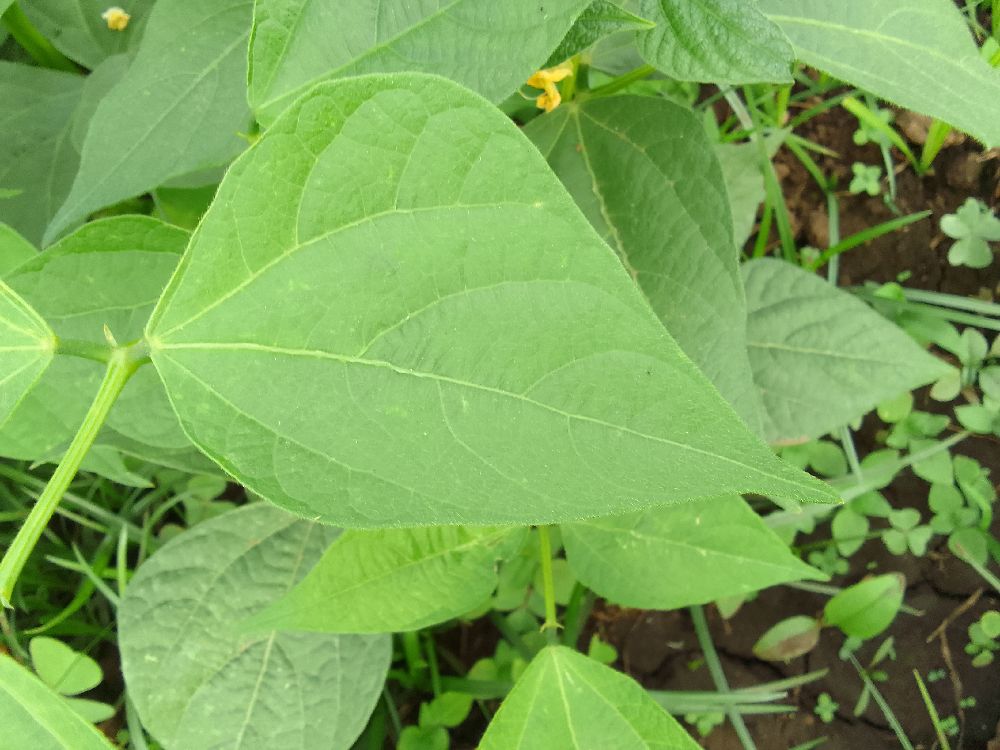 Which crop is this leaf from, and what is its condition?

common bean, healthy
